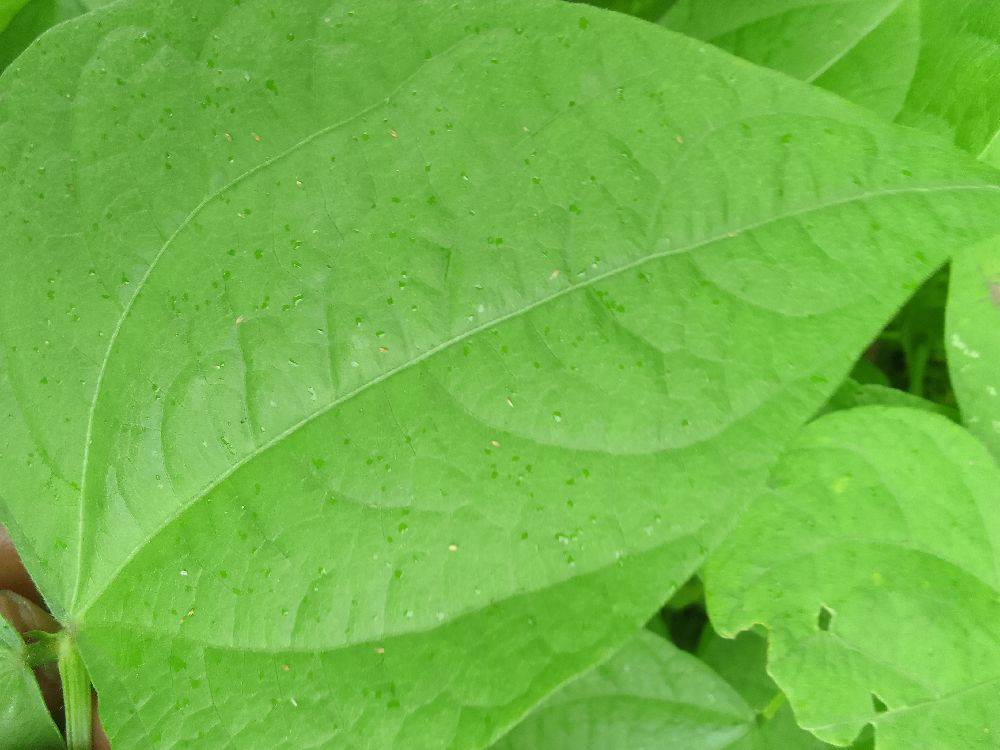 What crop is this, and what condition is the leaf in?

common bean, healthy
